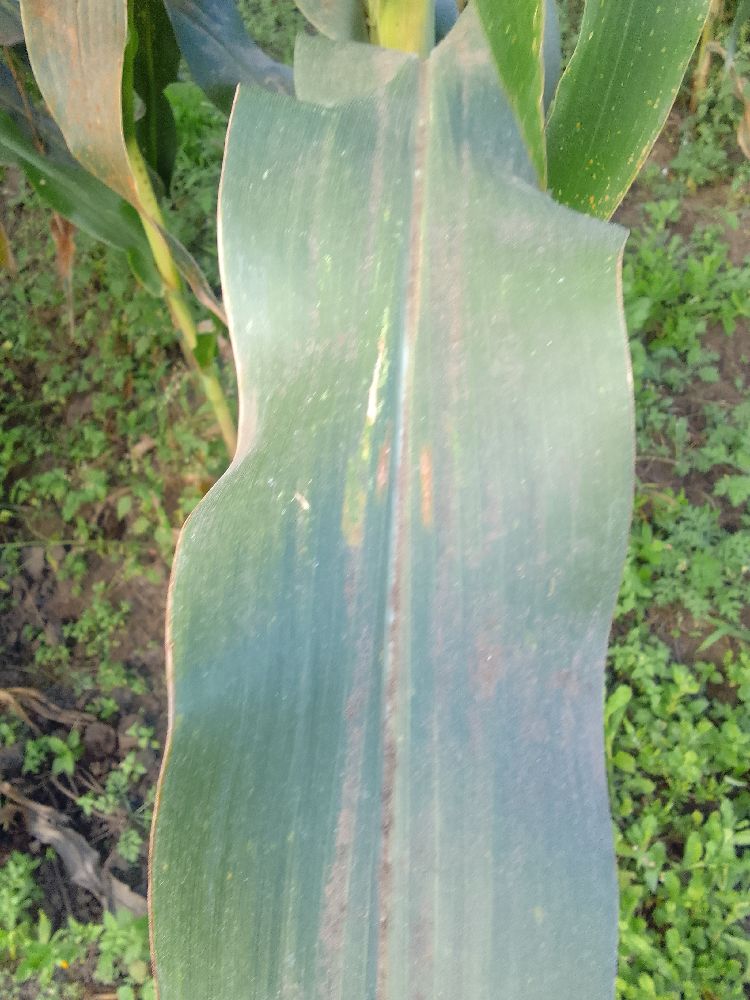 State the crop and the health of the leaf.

maize, healthy
